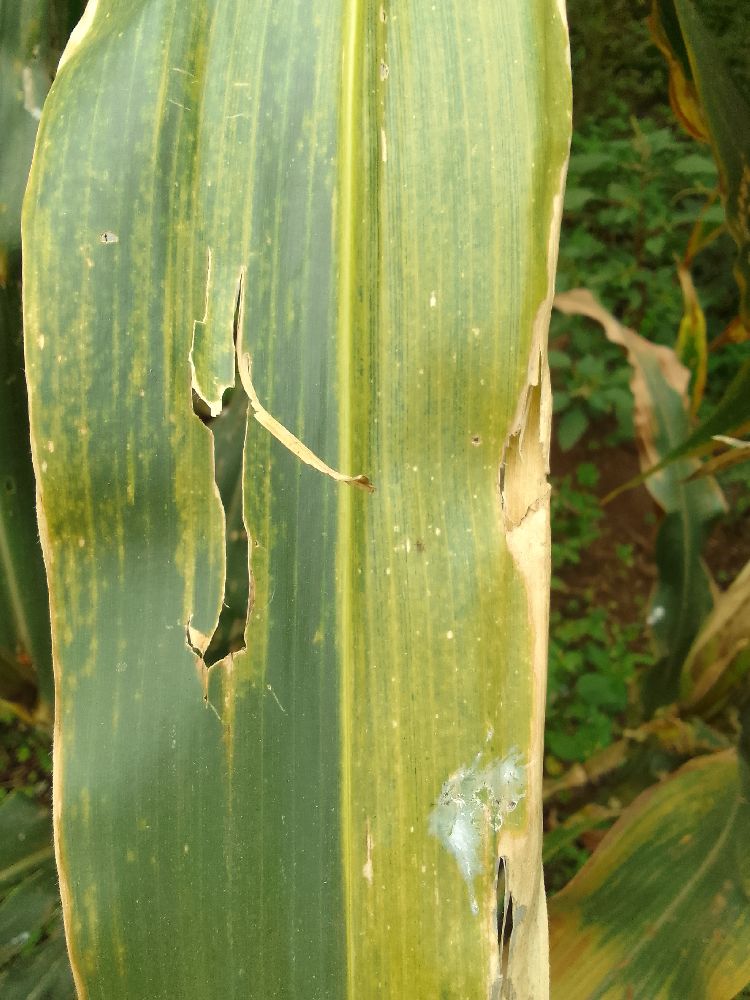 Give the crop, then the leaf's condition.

maize, maize lethal necrosis
